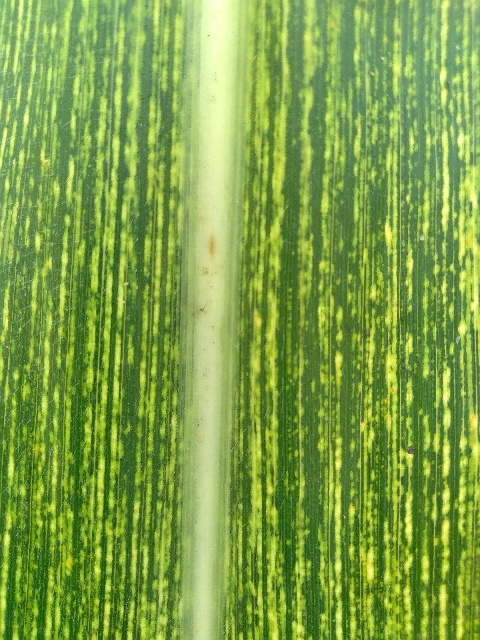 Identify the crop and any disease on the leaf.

maize, maize streak virus
